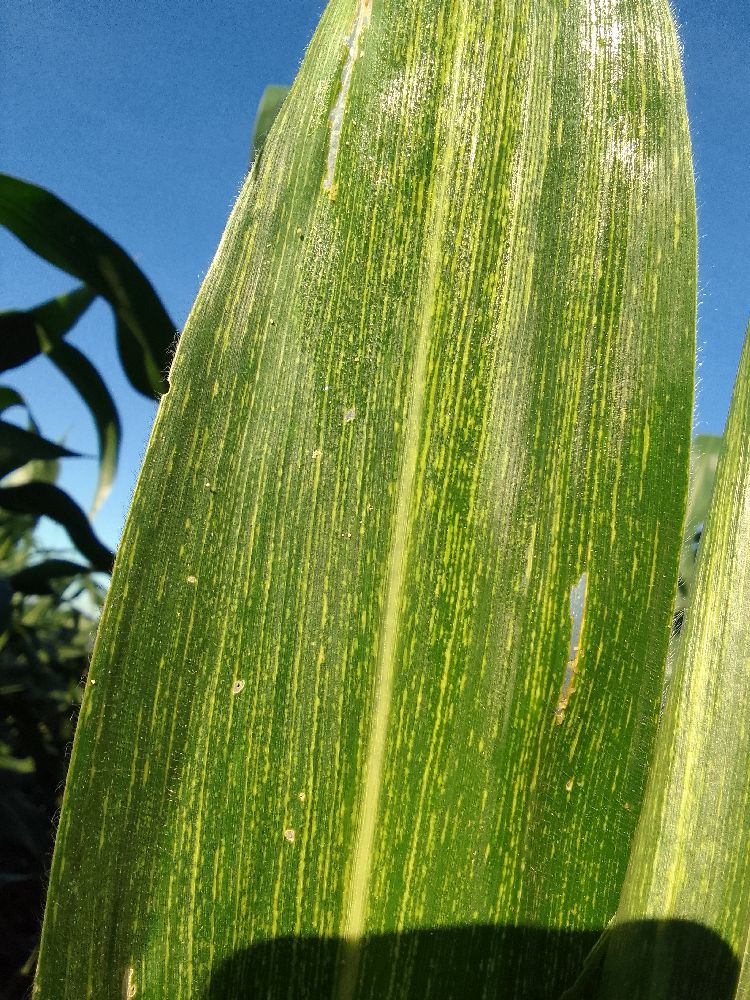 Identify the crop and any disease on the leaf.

maize, maize streak virus
